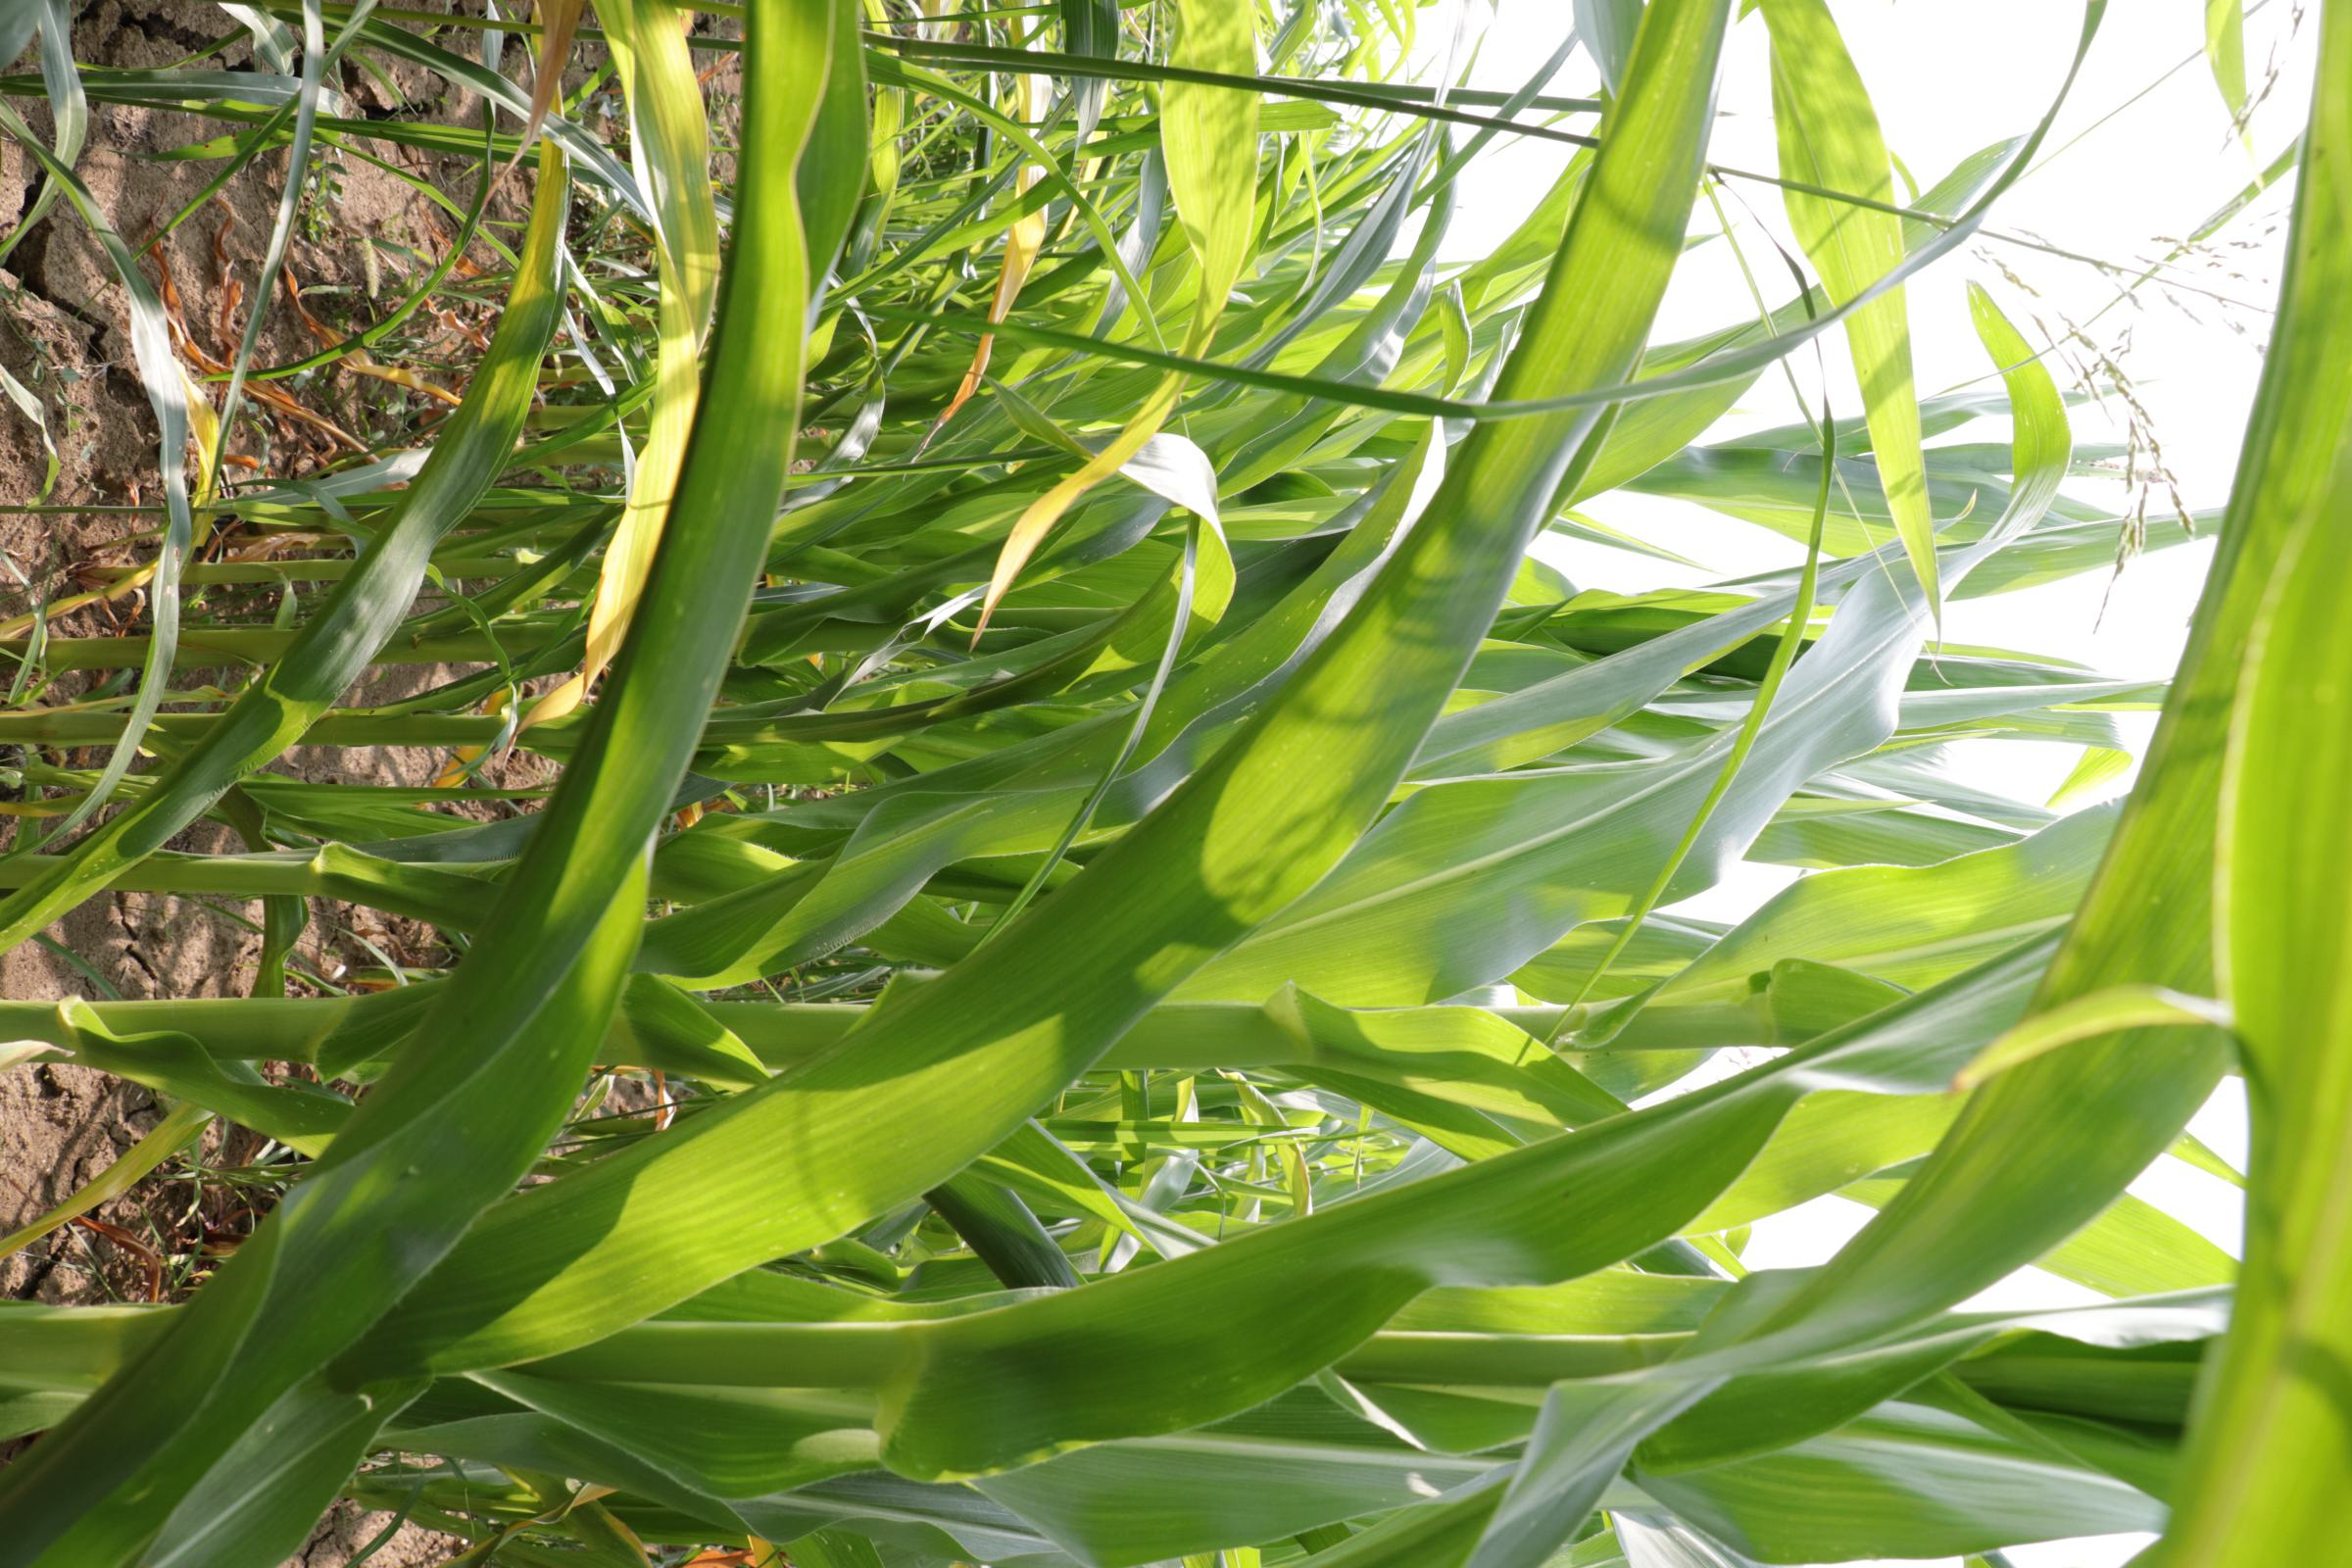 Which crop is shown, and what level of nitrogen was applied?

maize, reduced nitrogen fertilisation
